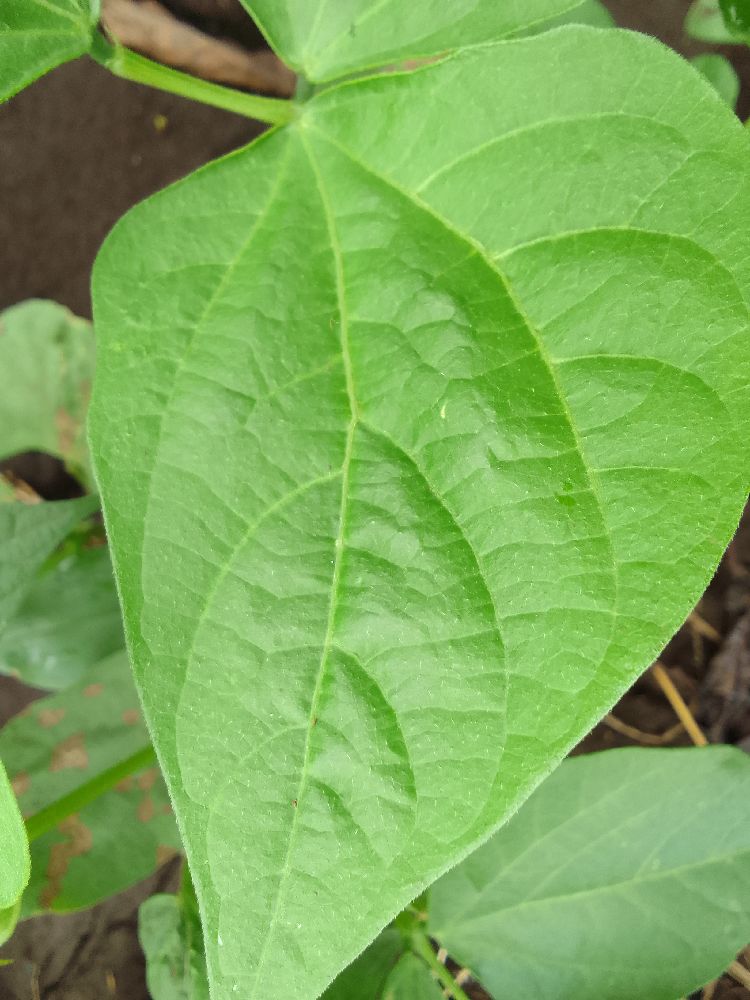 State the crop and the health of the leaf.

common bean, healthy
